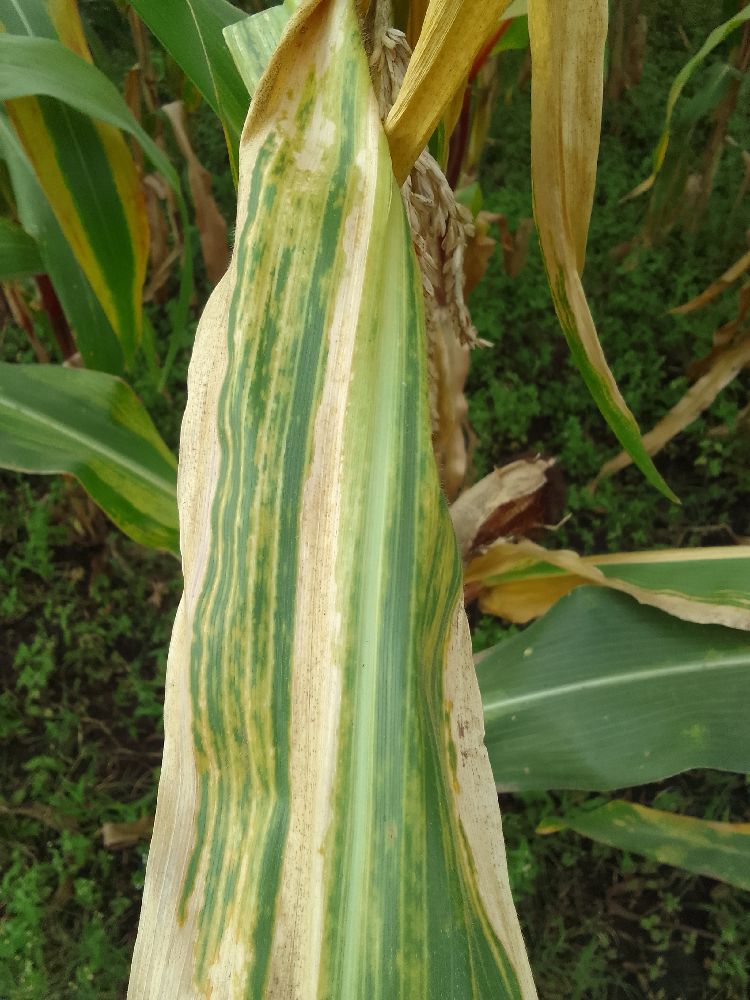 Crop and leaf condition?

maize, maize lethal necrosis
